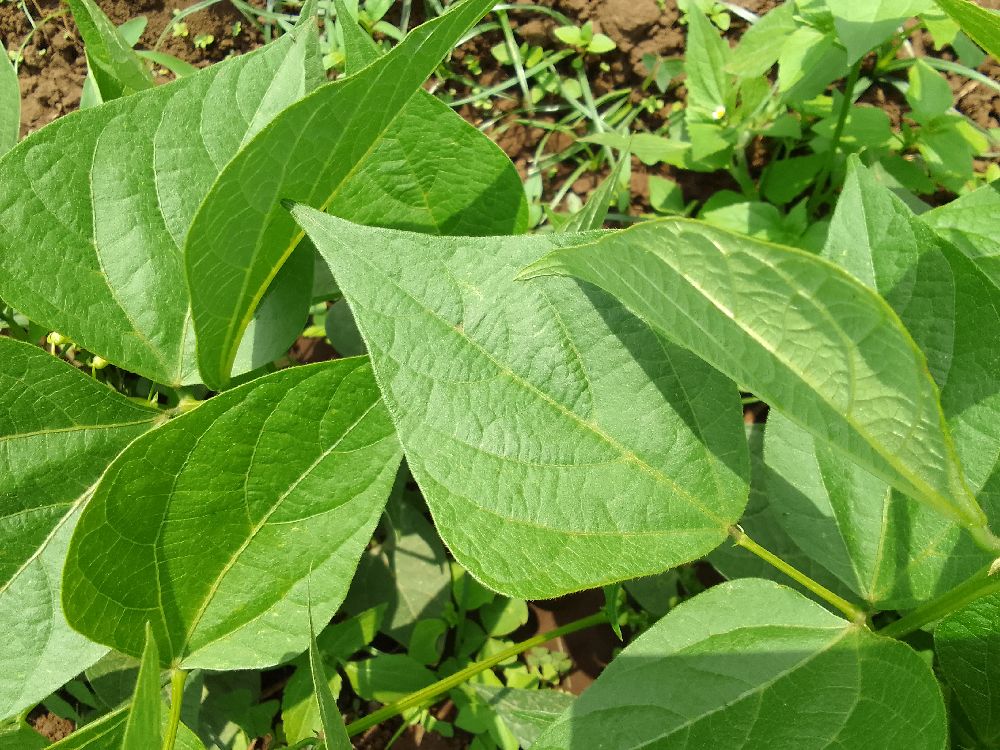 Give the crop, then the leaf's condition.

common bean, healthy
